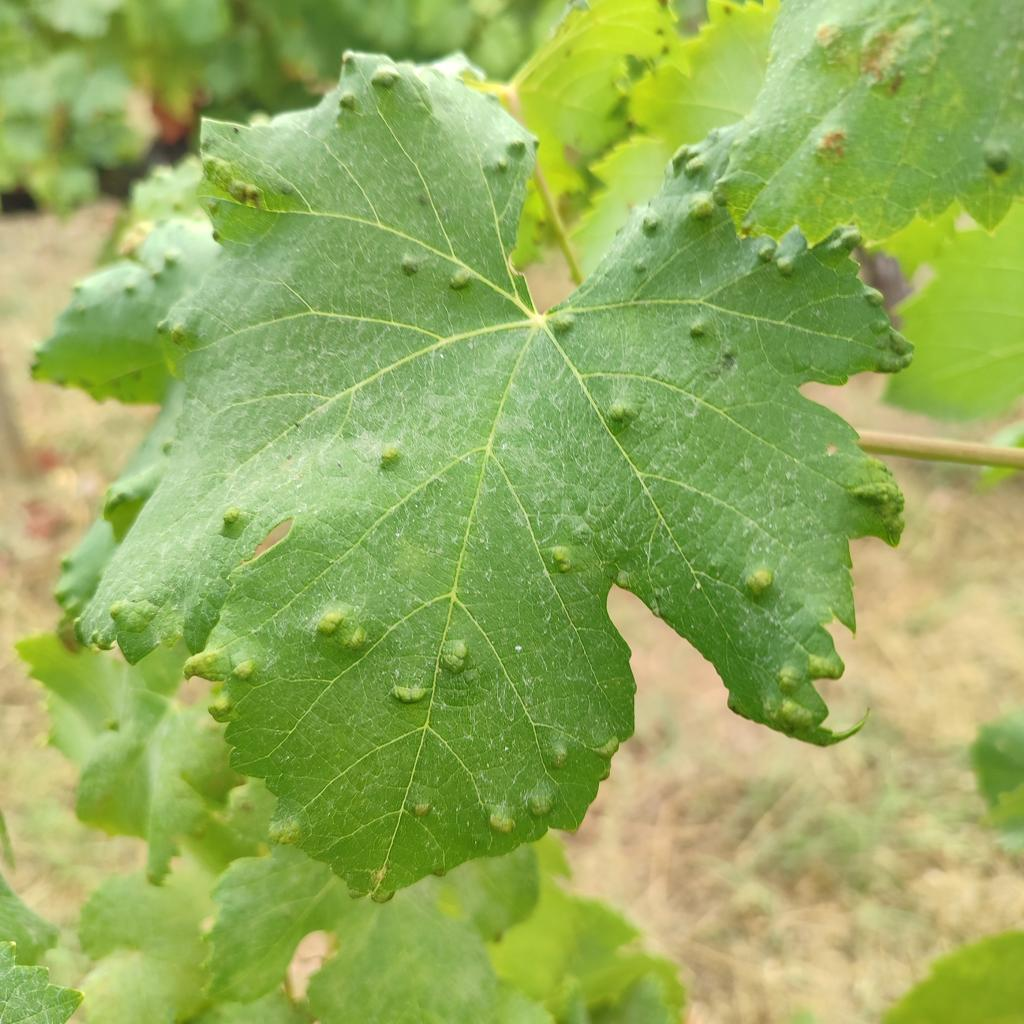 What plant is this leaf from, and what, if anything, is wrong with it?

grapevine, erineum mite
